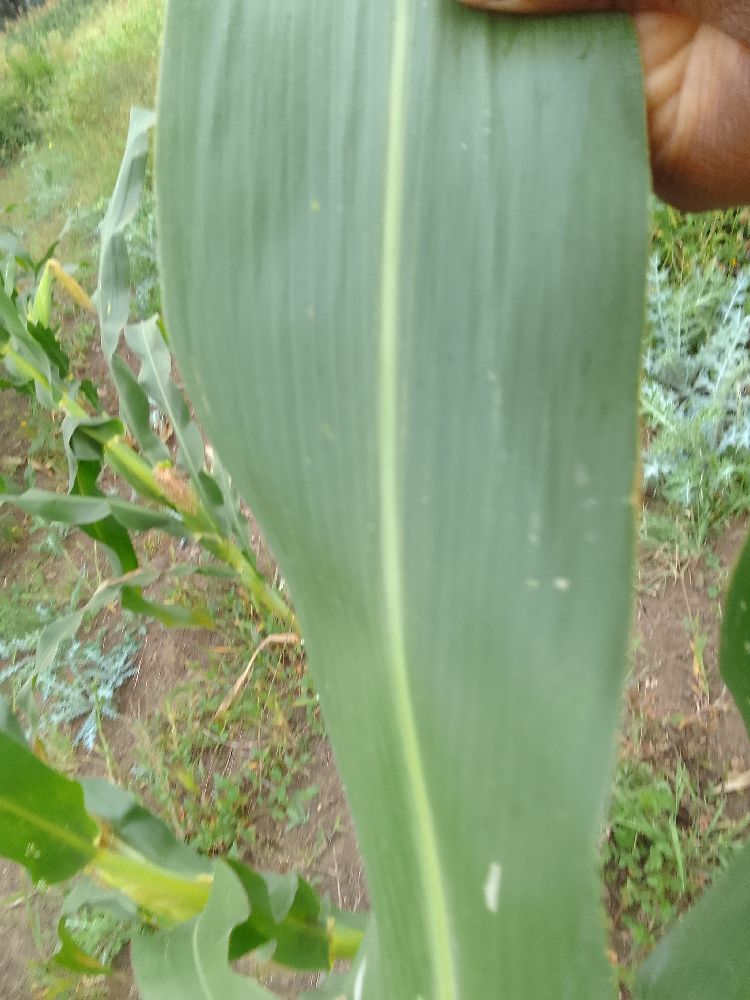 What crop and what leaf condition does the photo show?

maize, healthy
